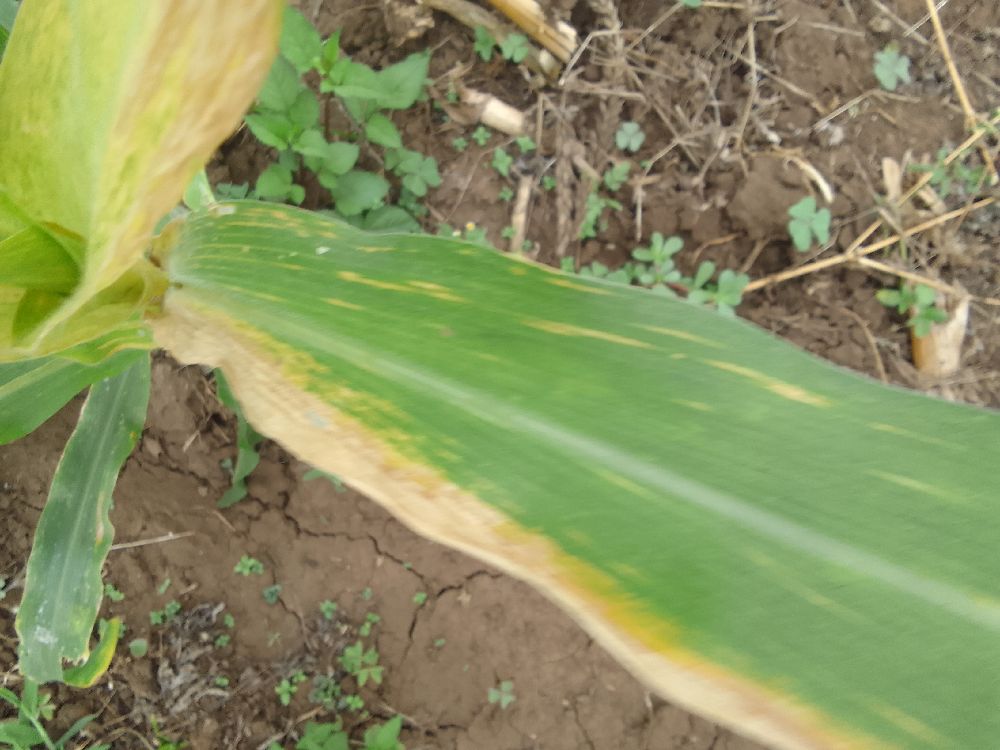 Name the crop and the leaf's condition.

maize, maize lethal necrosis
